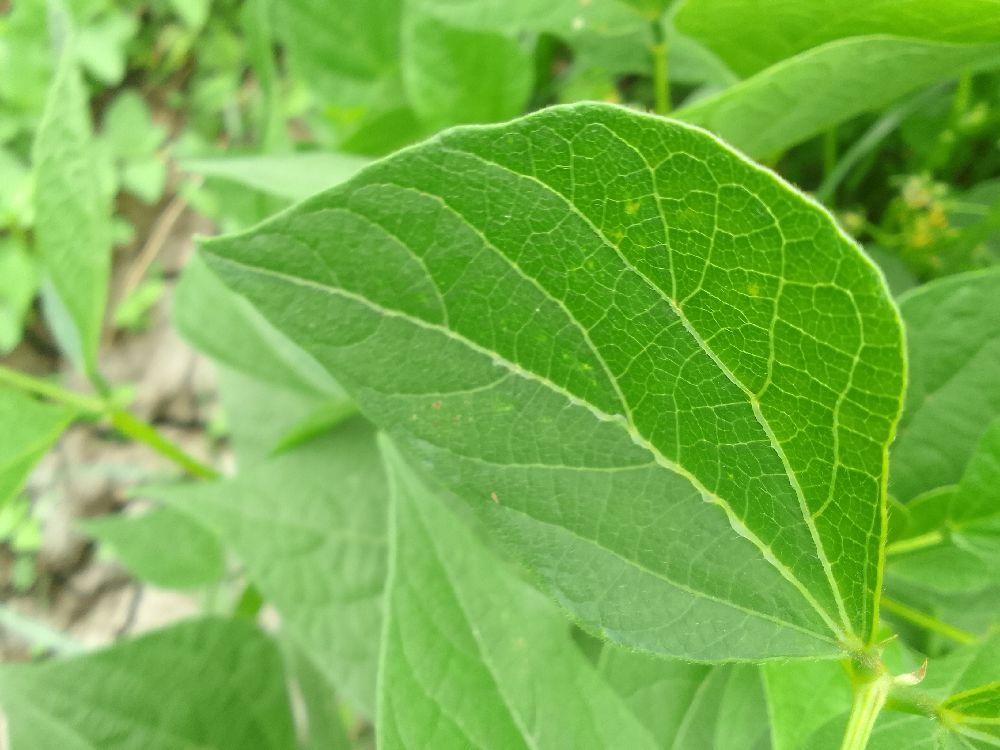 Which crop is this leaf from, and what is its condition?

common bean, healthy
